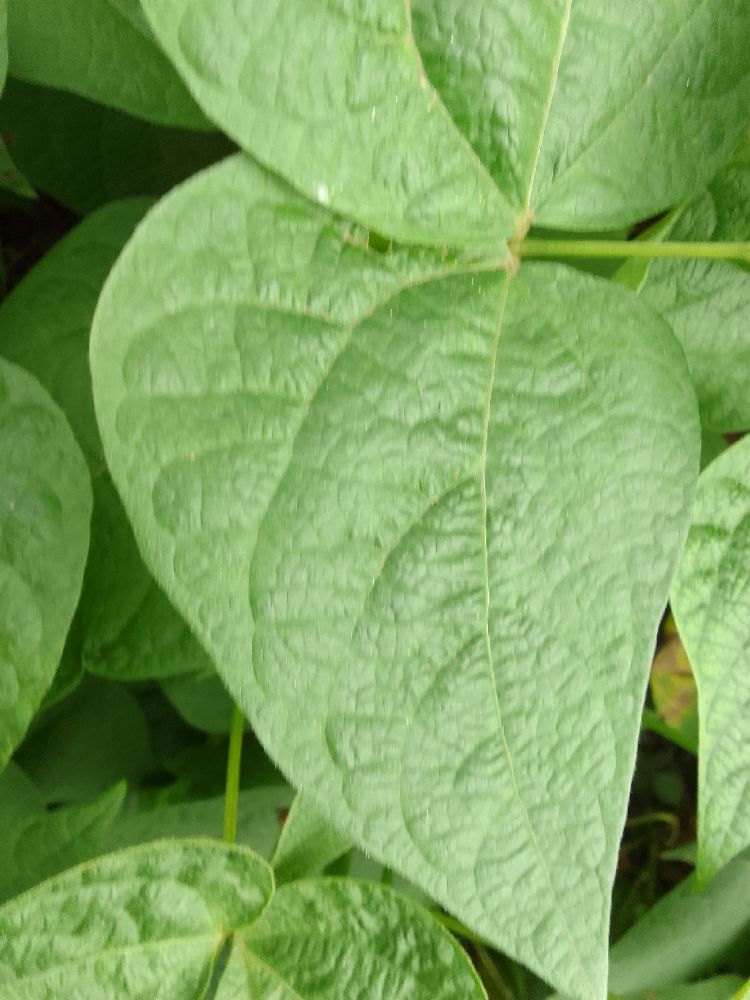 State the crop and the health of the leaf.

common bean, healthy
